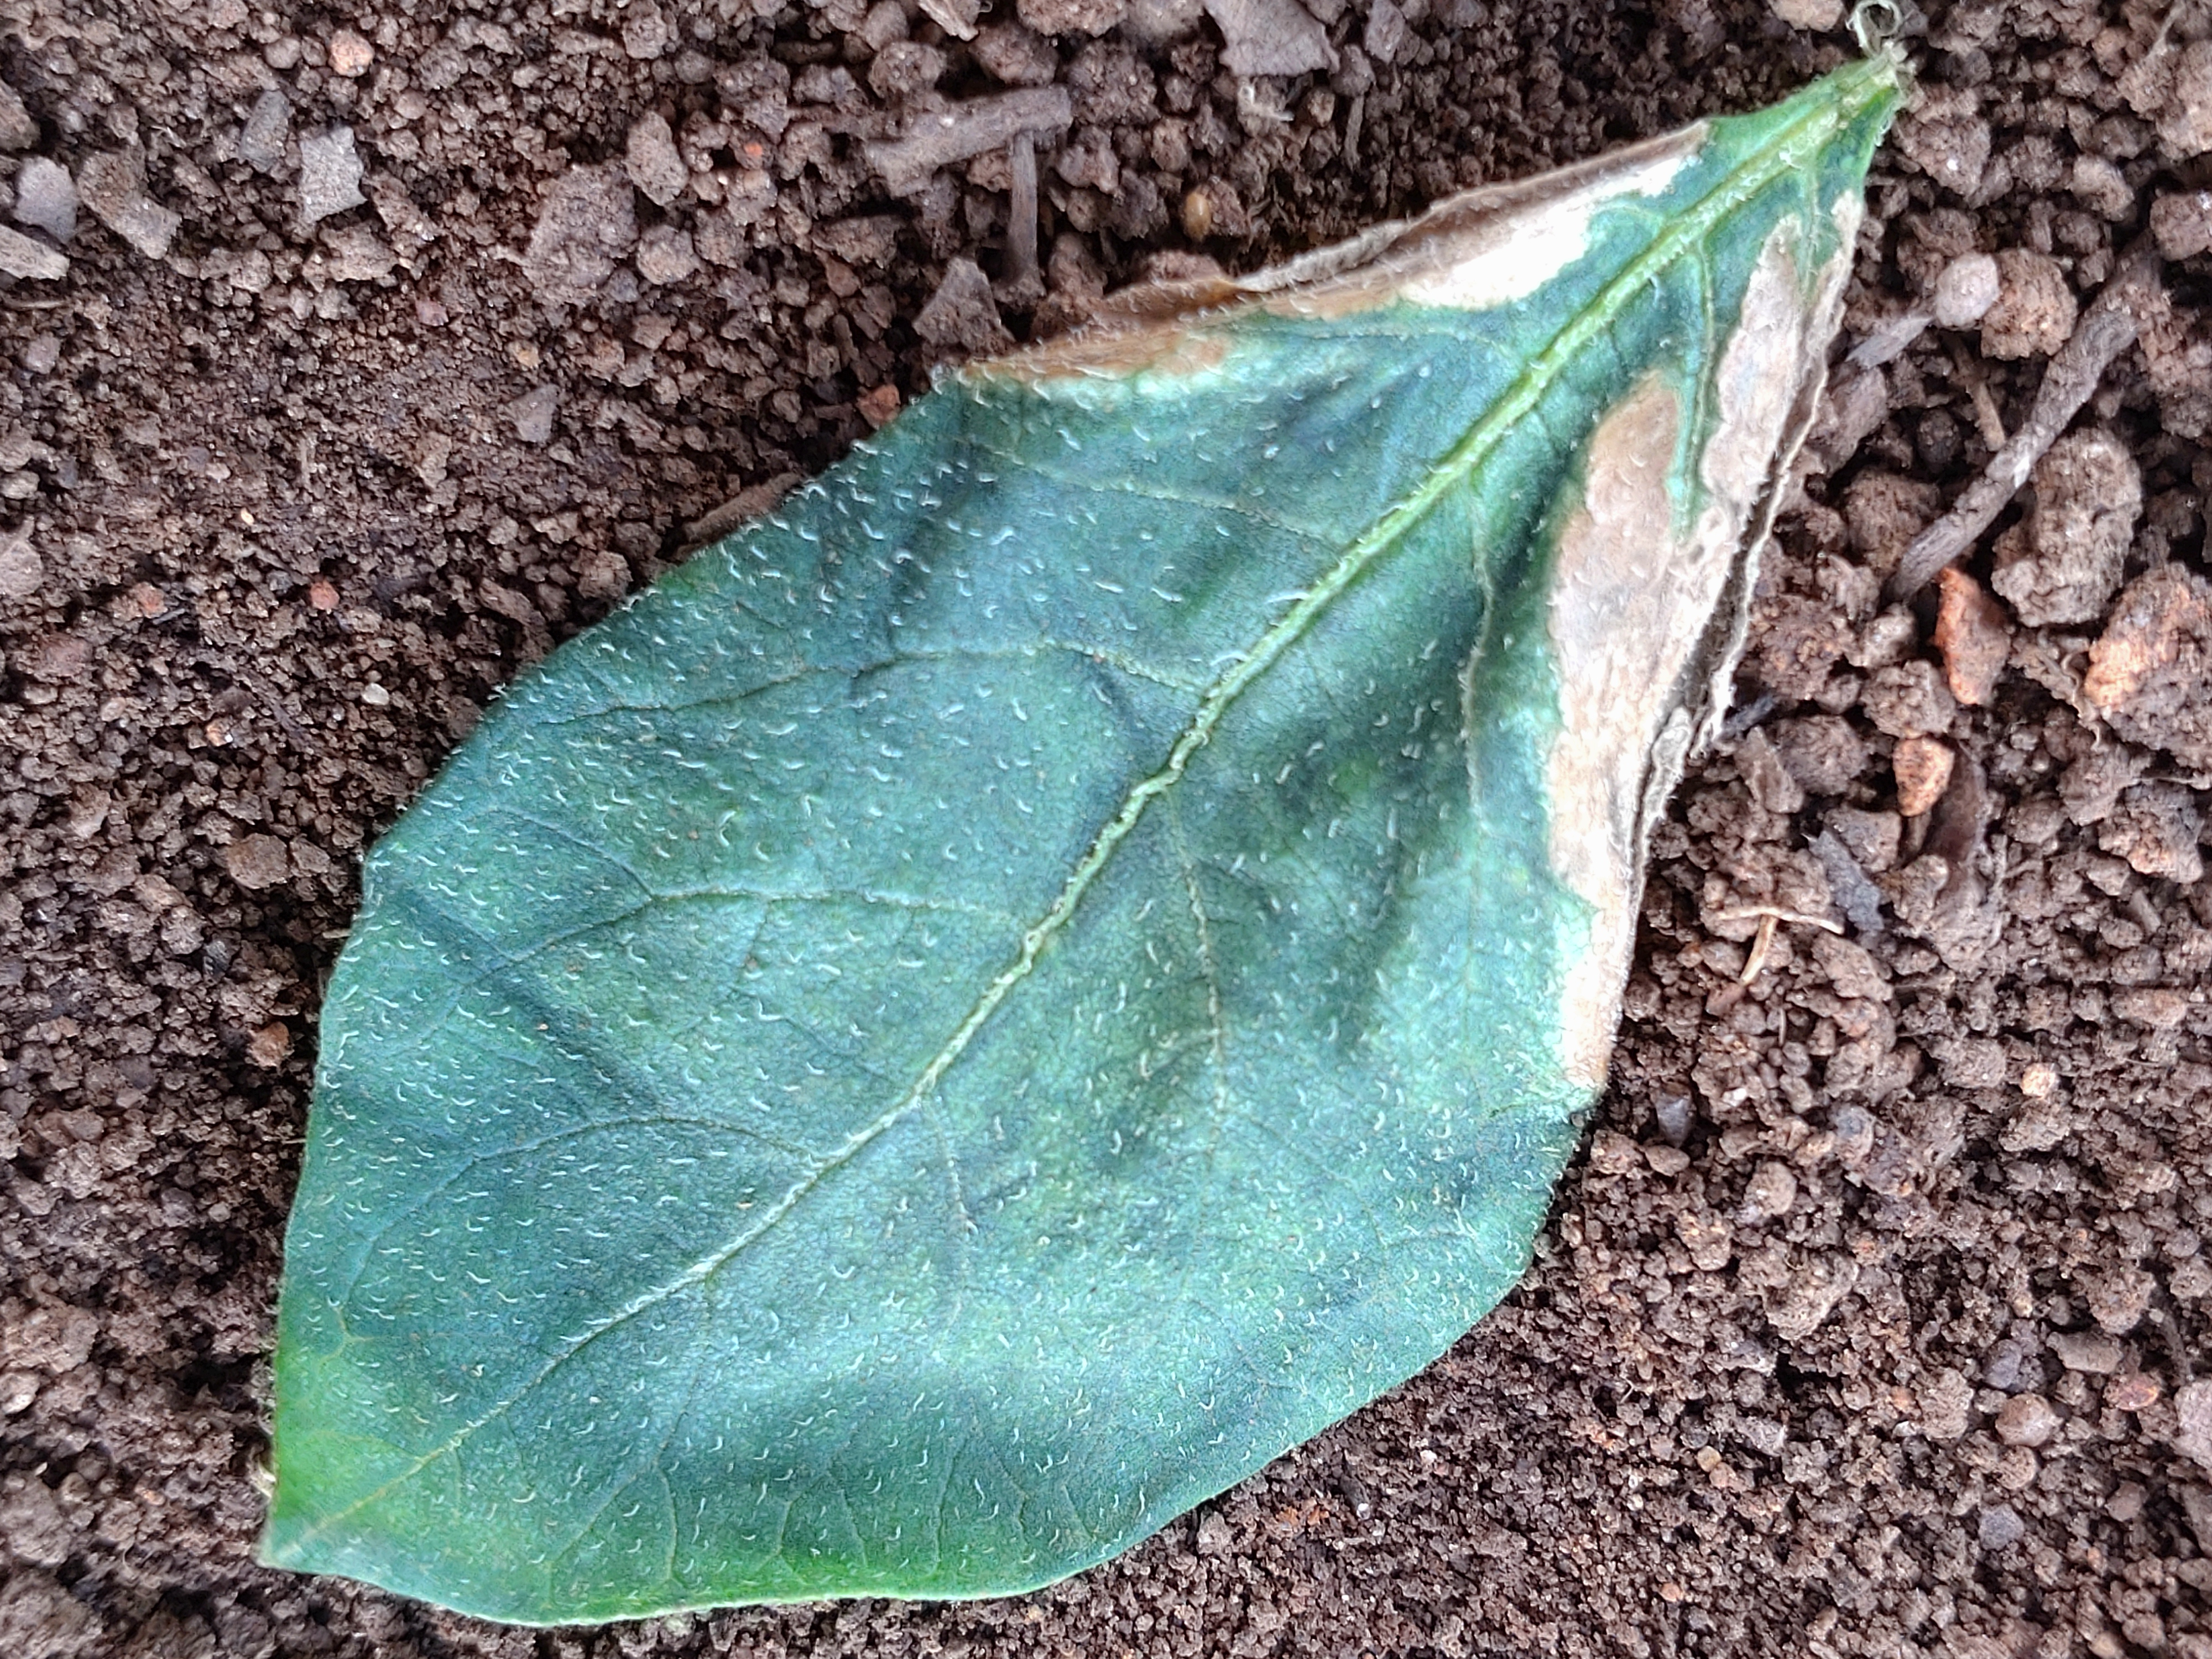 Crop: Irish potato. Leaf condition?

early blight
